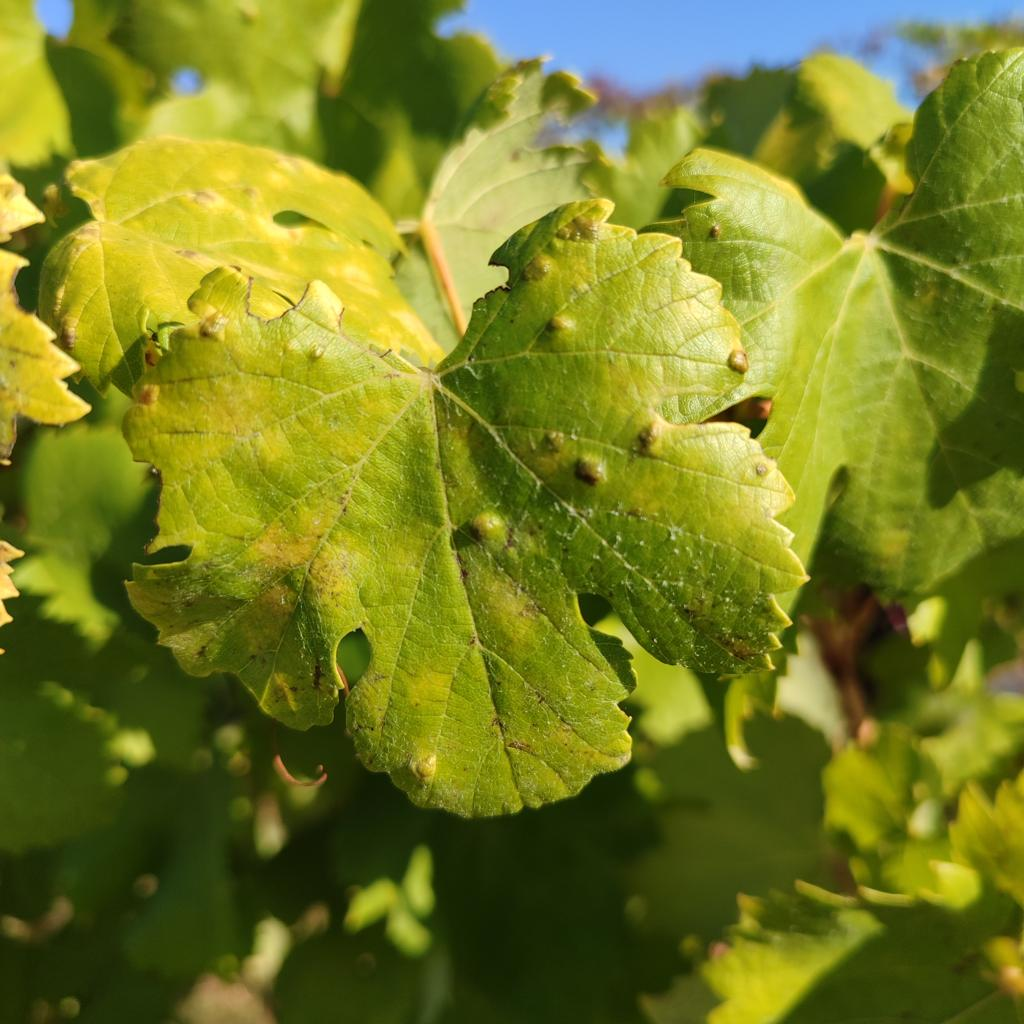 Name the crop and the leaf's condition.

grapevine, erineum mite
